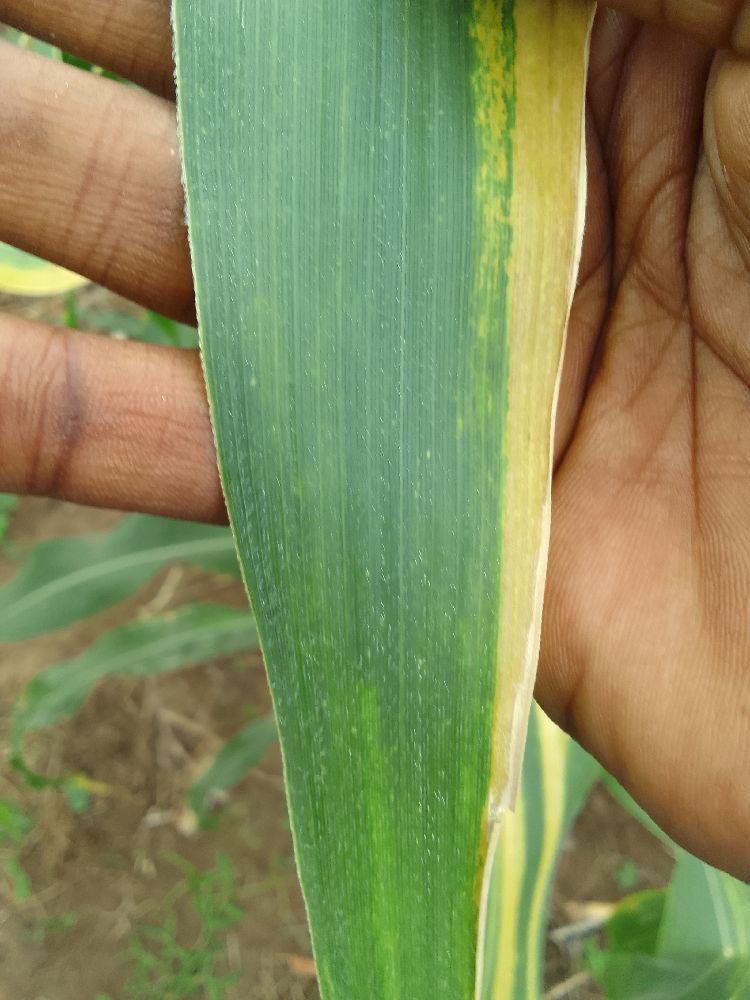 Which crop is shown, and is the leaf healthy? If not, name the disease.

maize, maize lethal necrosis
